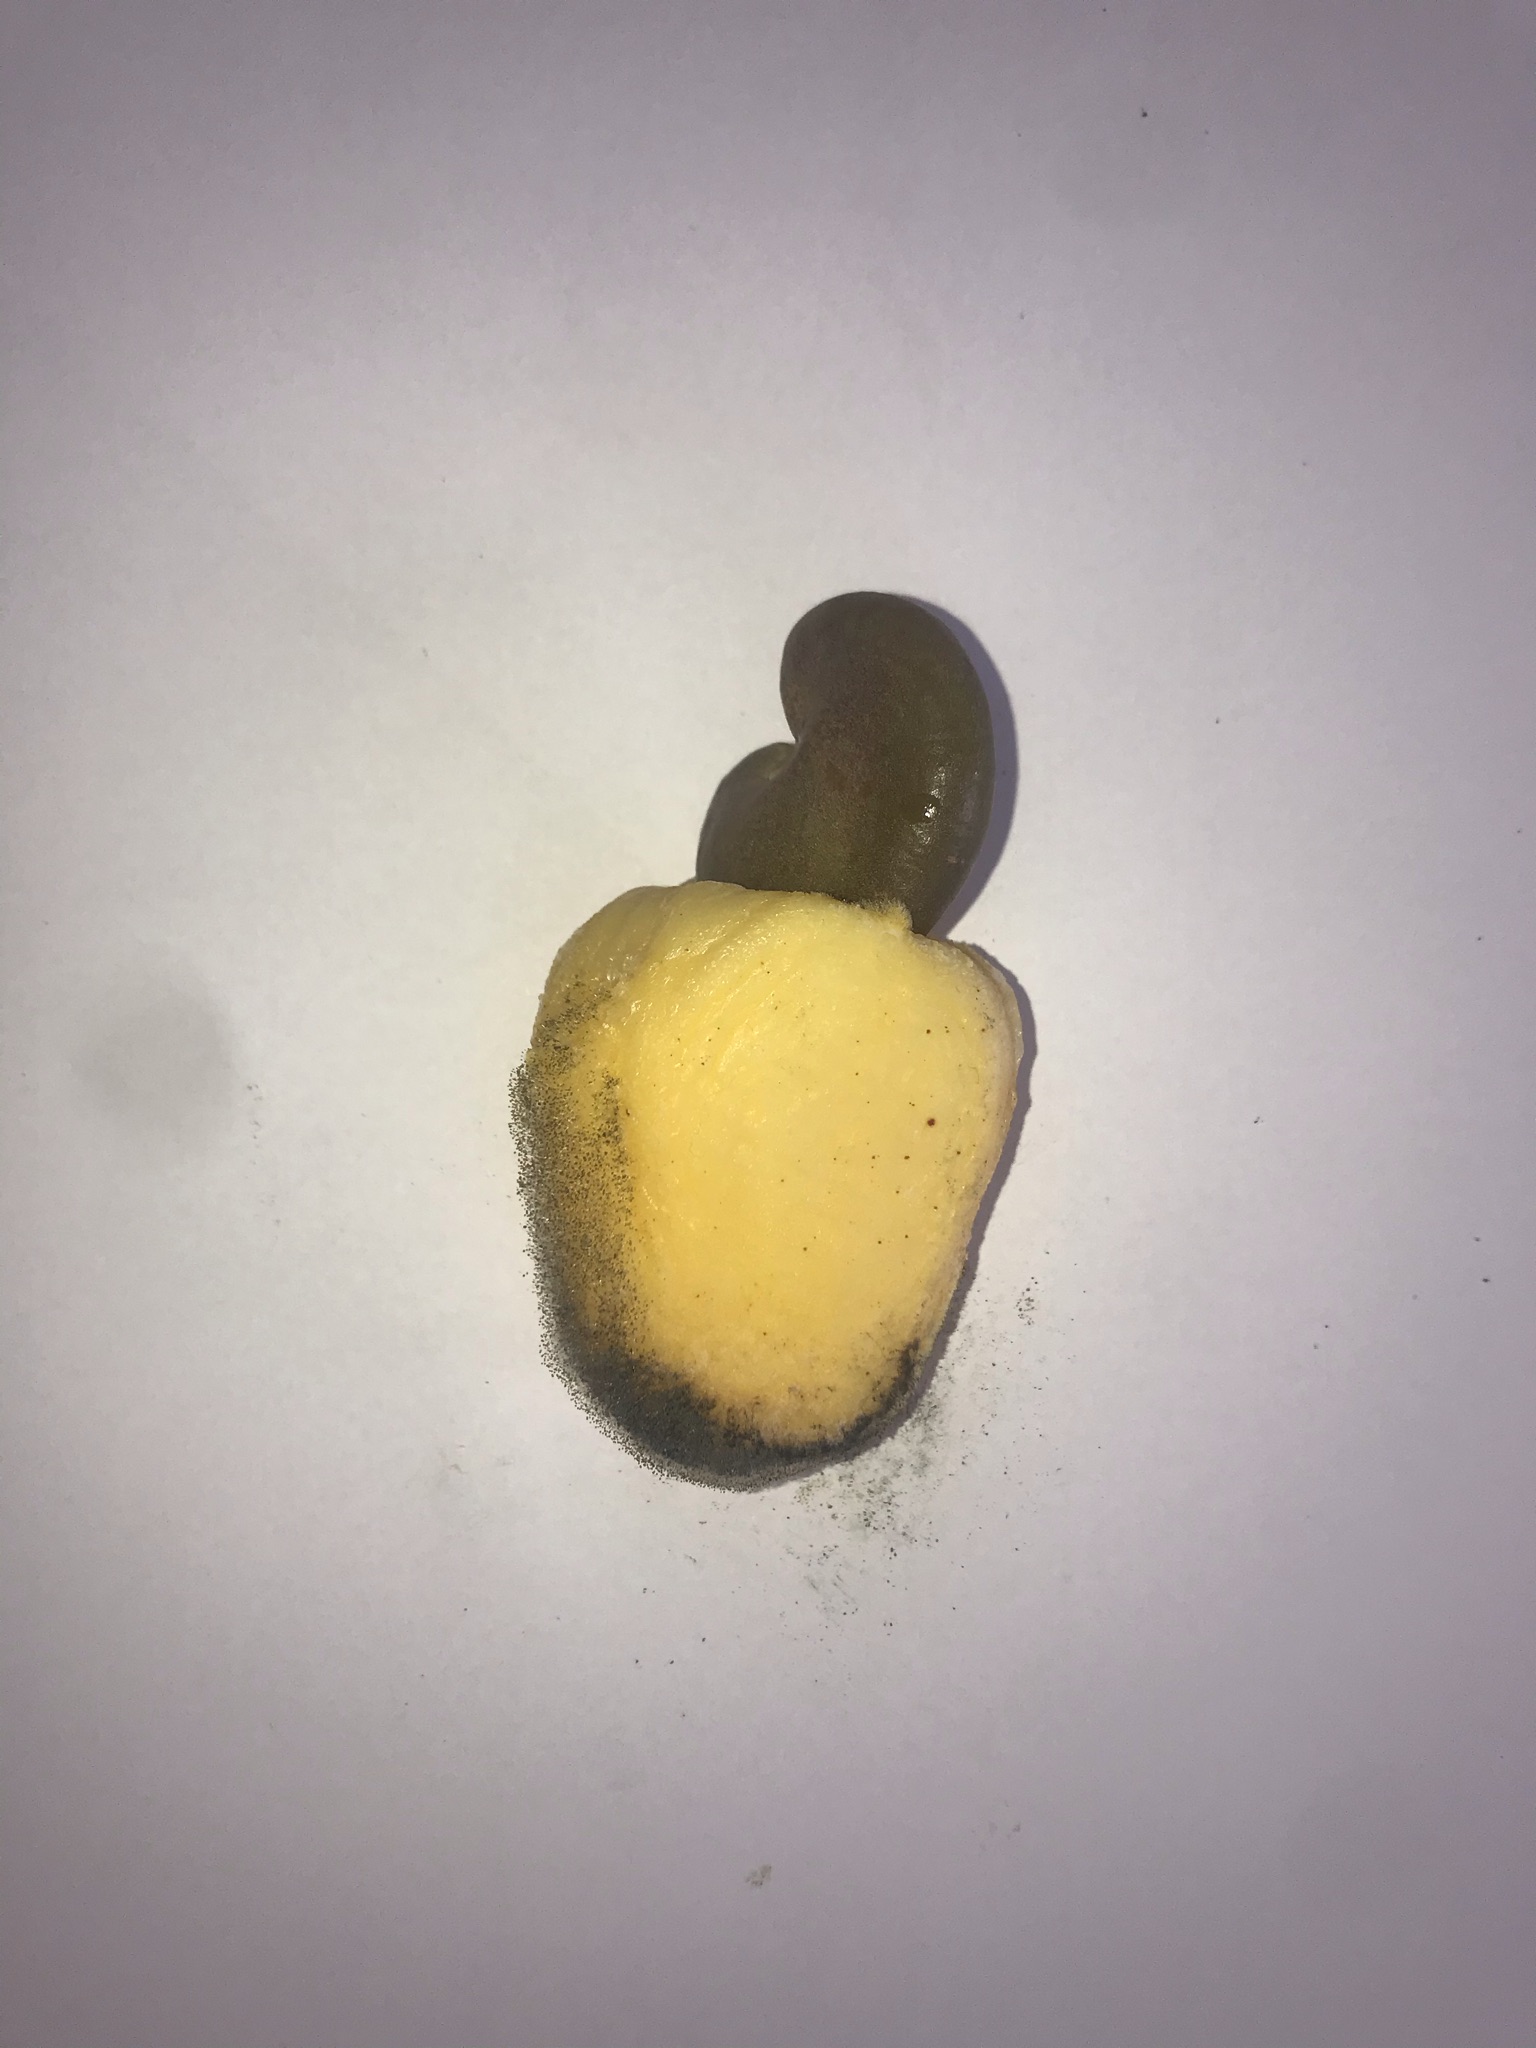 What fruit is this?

caju amarelo
